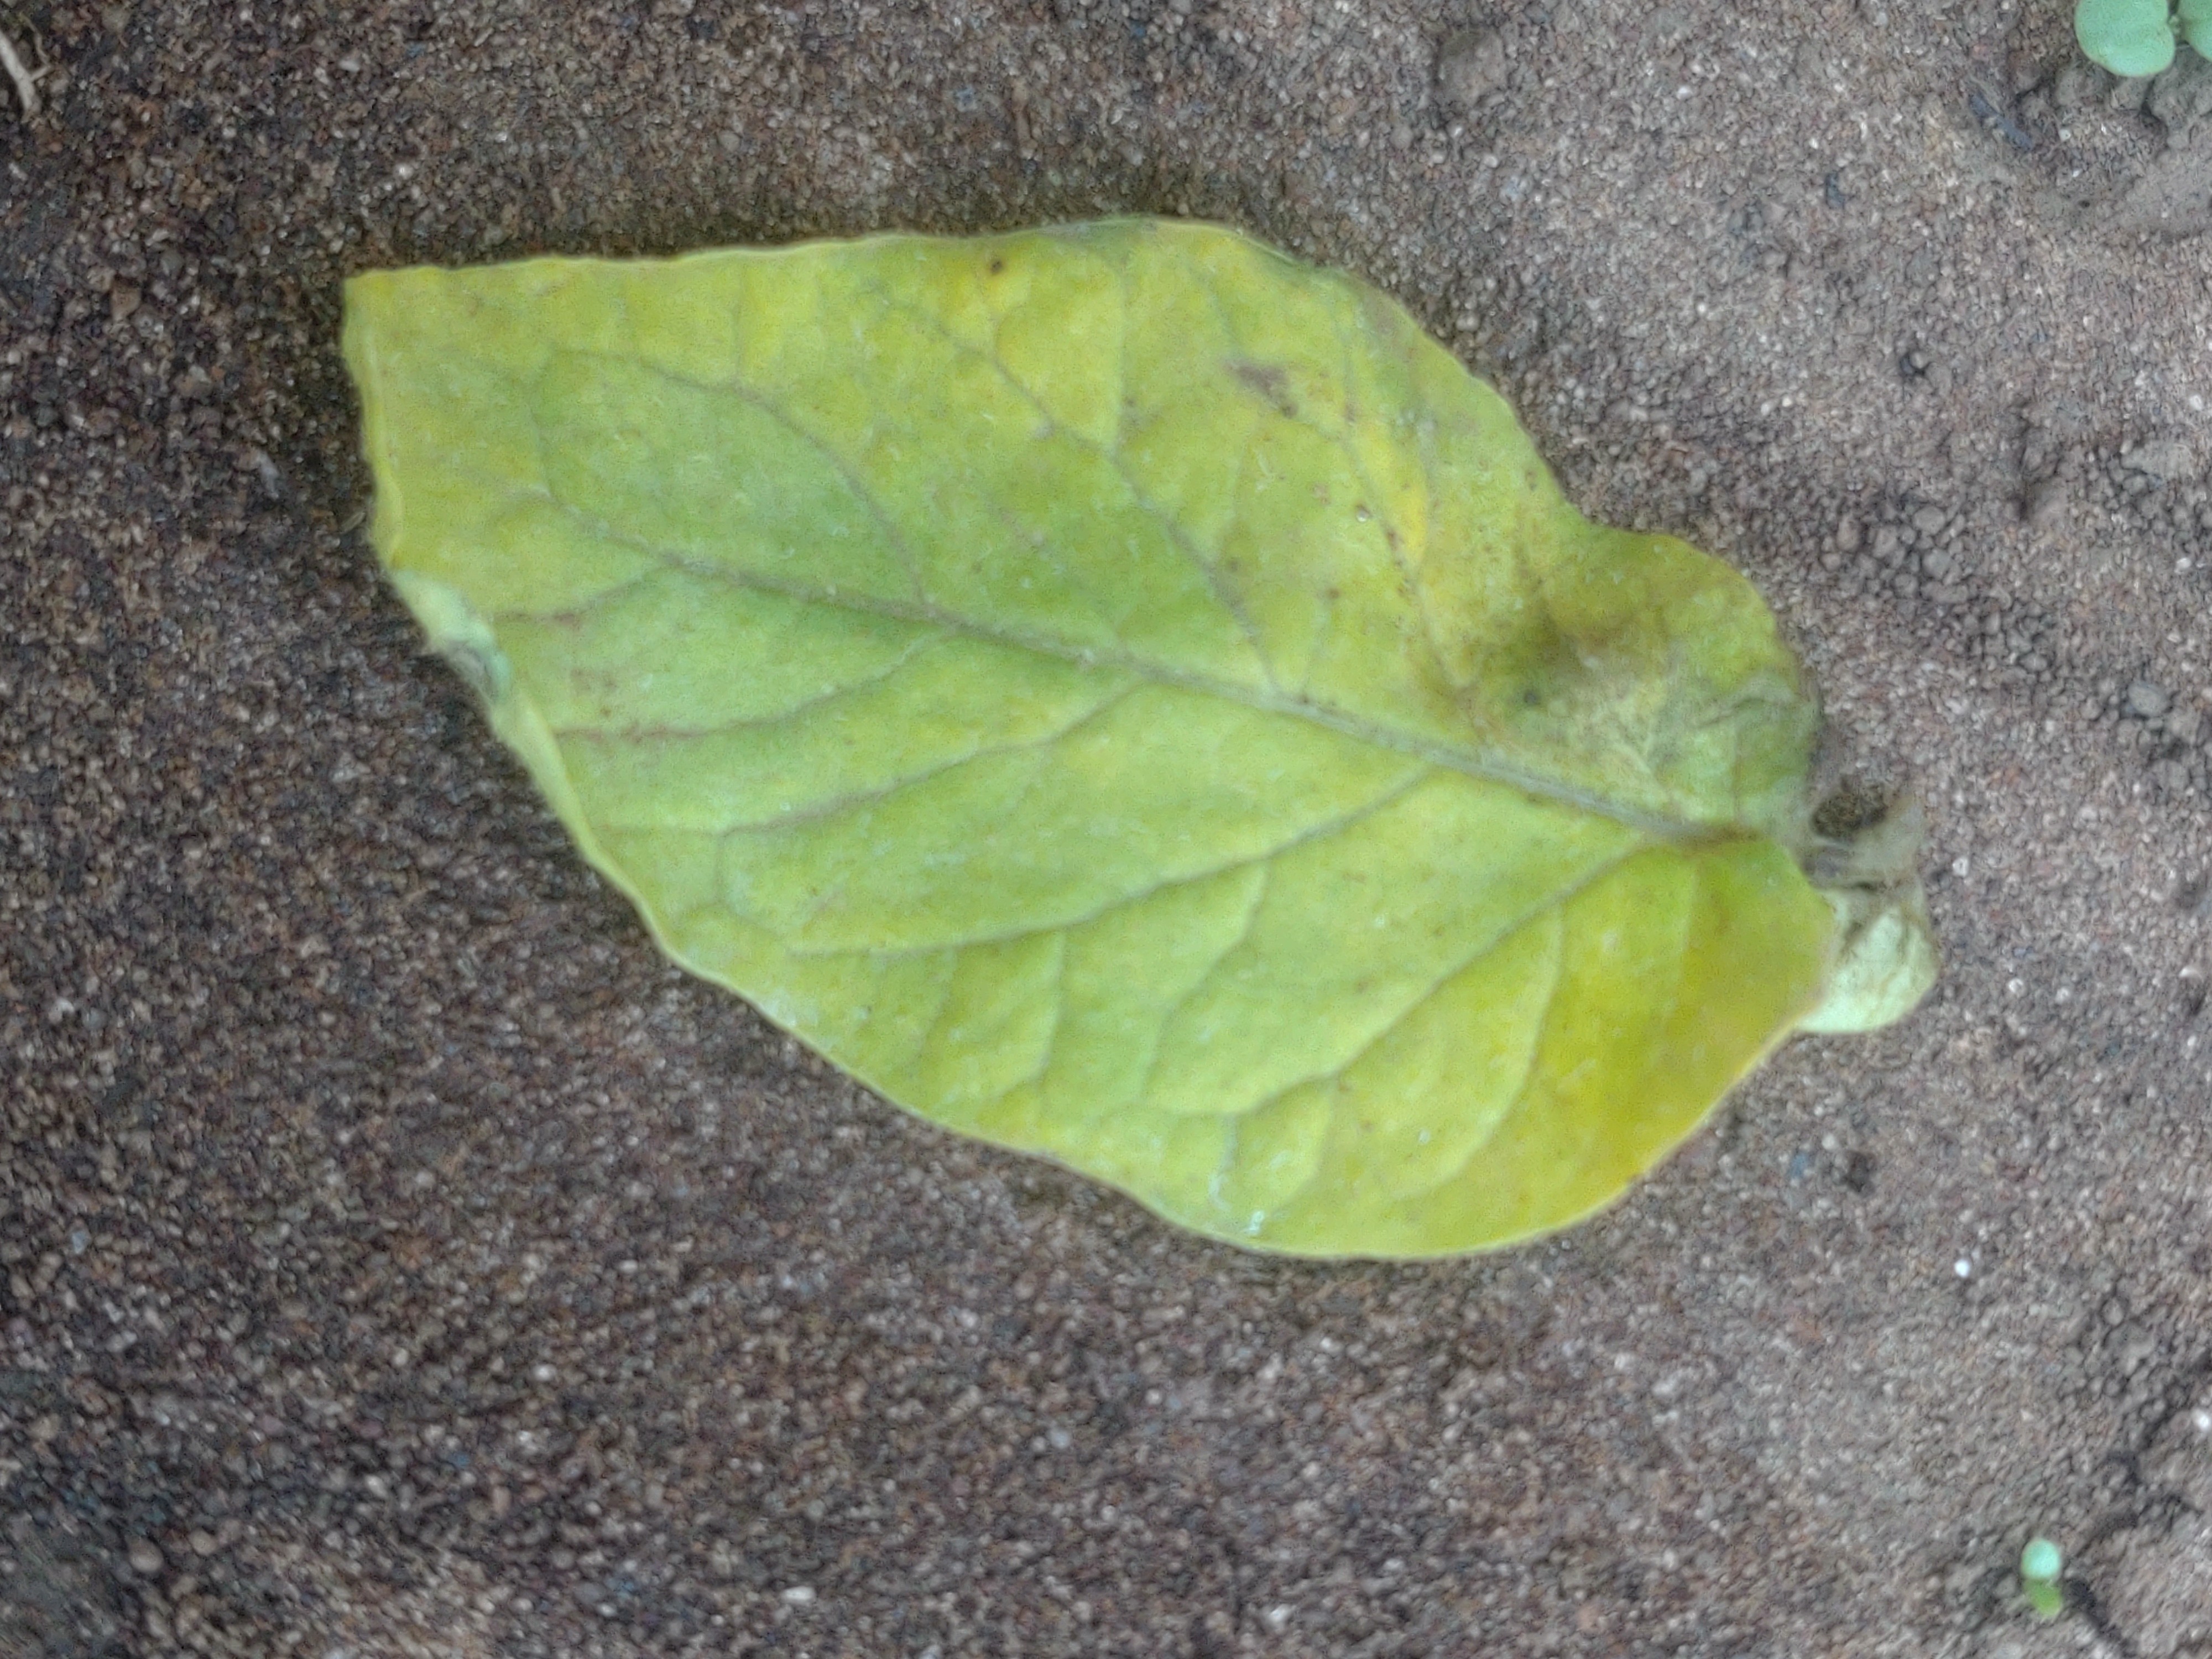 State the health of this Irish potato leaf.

late blight
